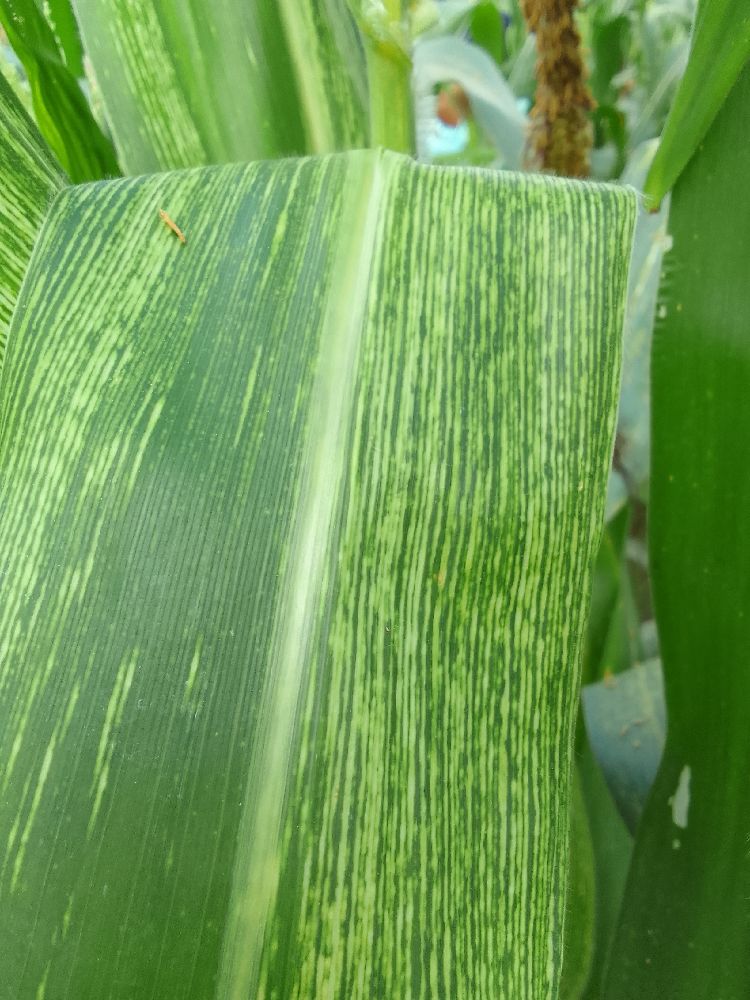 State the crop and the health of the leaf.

maize, maize streak virus
